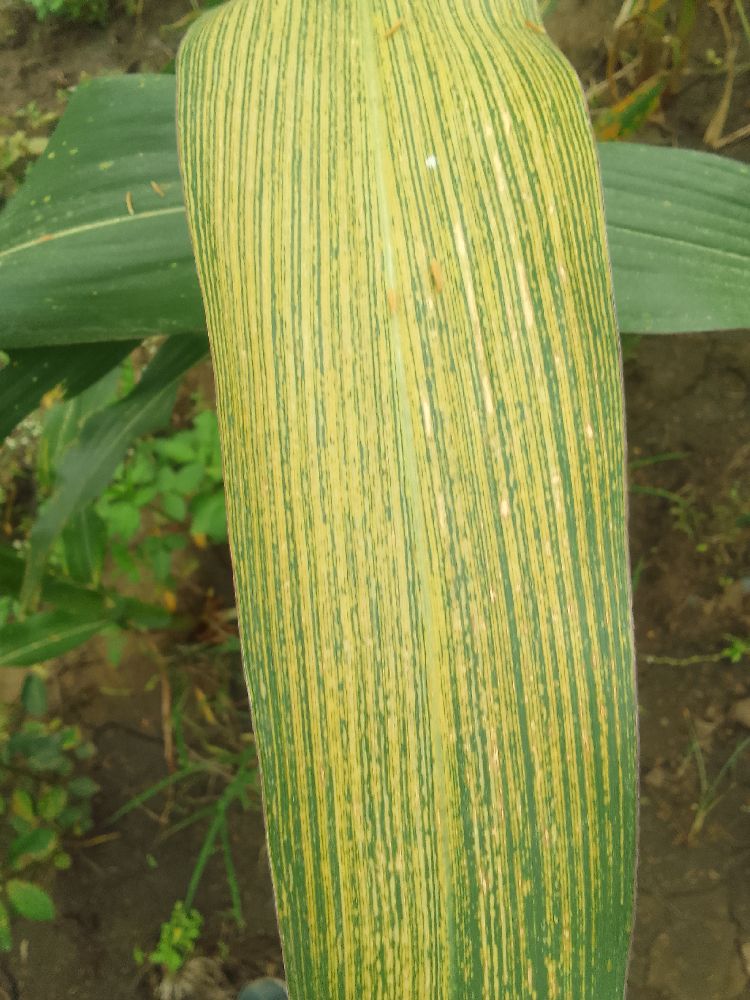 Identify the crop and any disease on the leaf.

maize, maize streak virus
